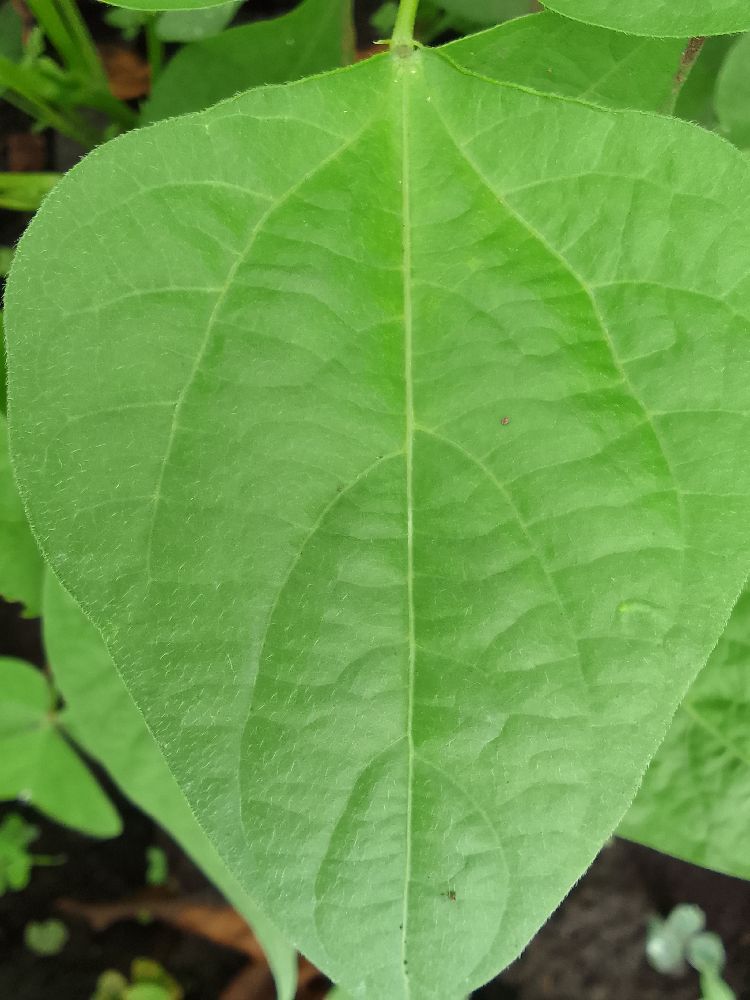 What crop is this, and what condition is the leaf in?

common bean, healthy
